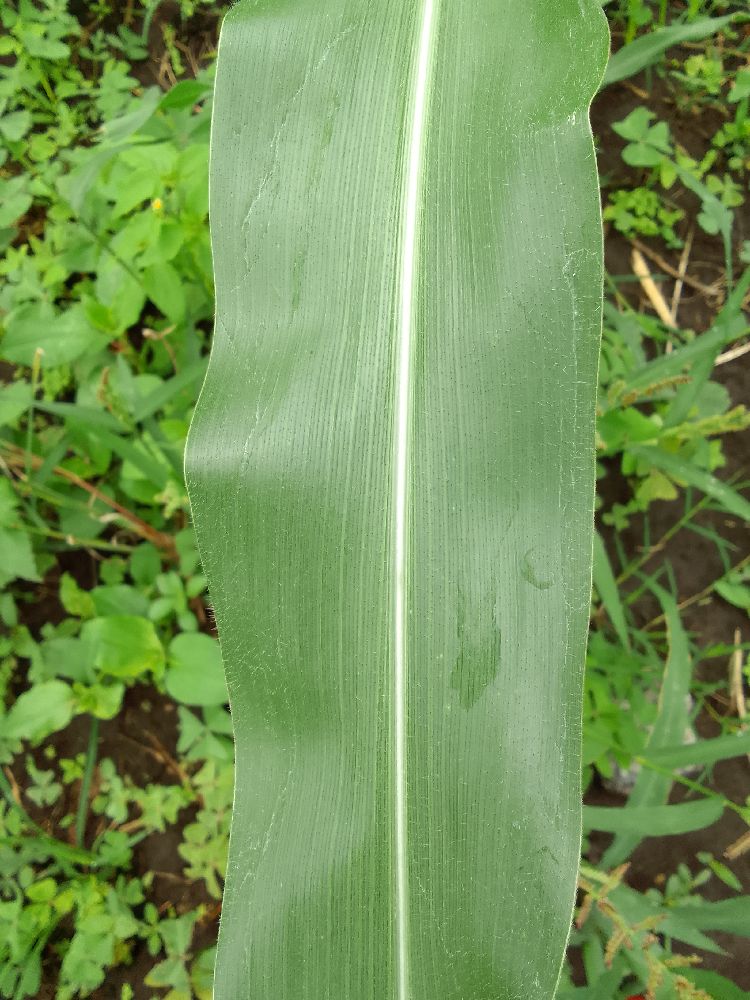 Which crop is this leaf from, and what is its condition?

maize, healthy
